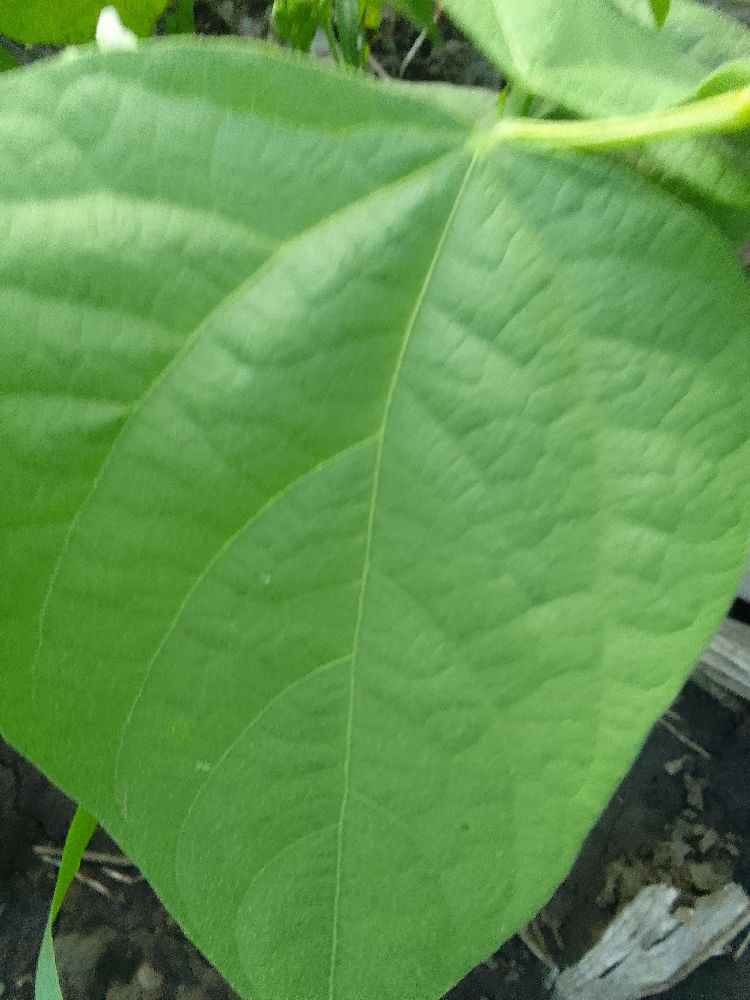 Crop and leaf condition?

common bean, healthy
